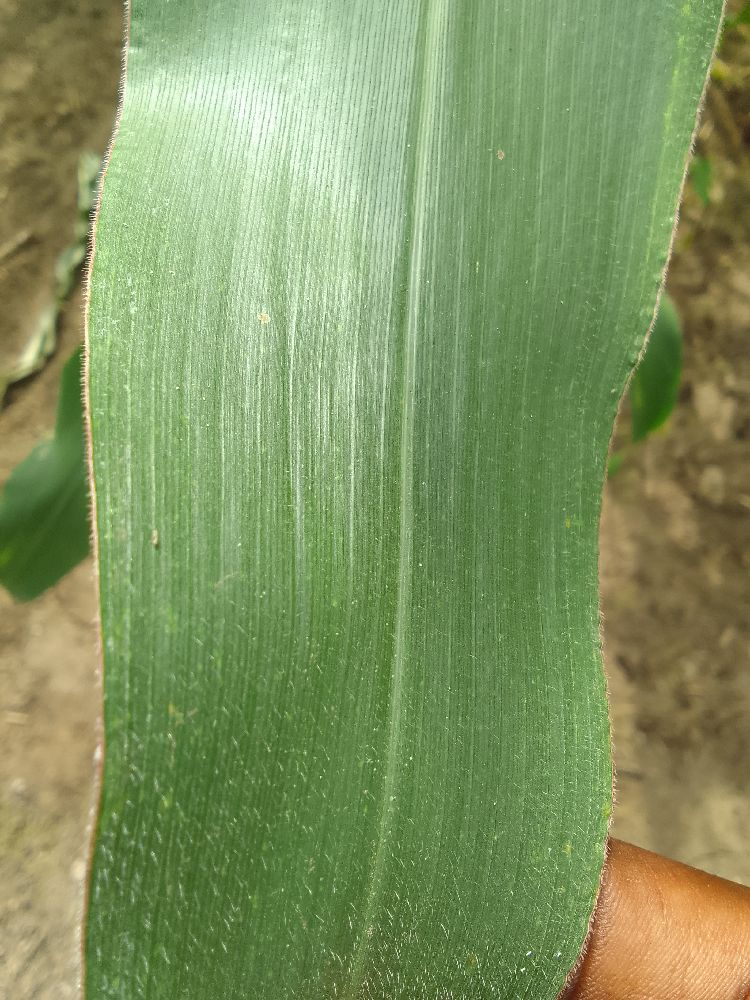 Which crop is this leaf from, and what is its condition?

maize, healthy
